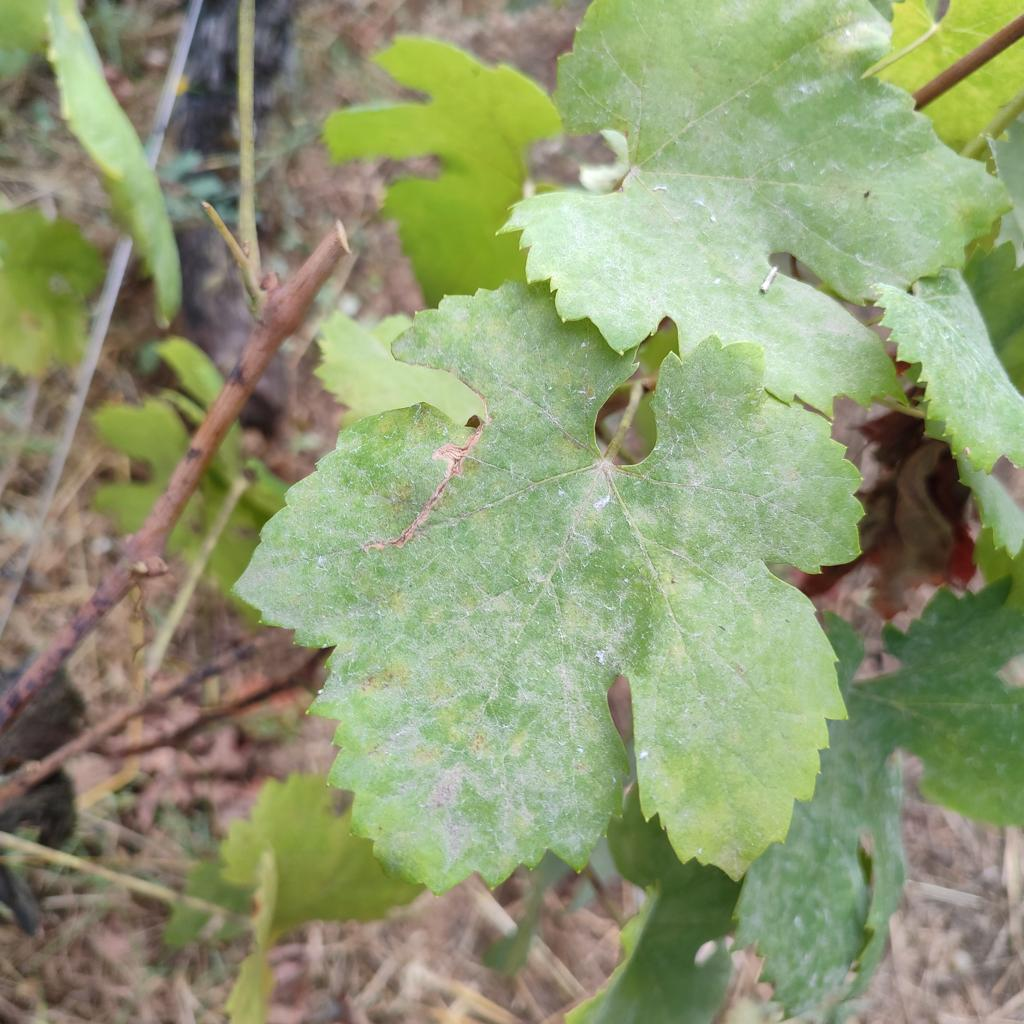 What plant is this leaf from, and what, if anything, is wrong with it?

grapevine, powdery mildew
